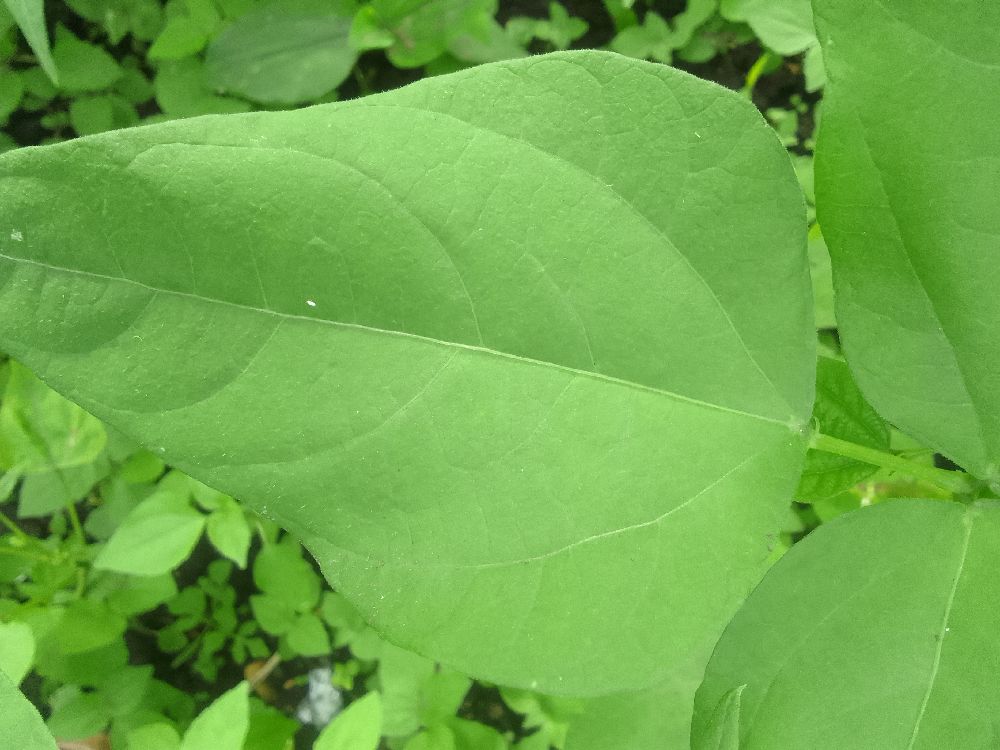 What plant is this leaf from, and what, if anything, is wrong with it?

common bean, healthy
